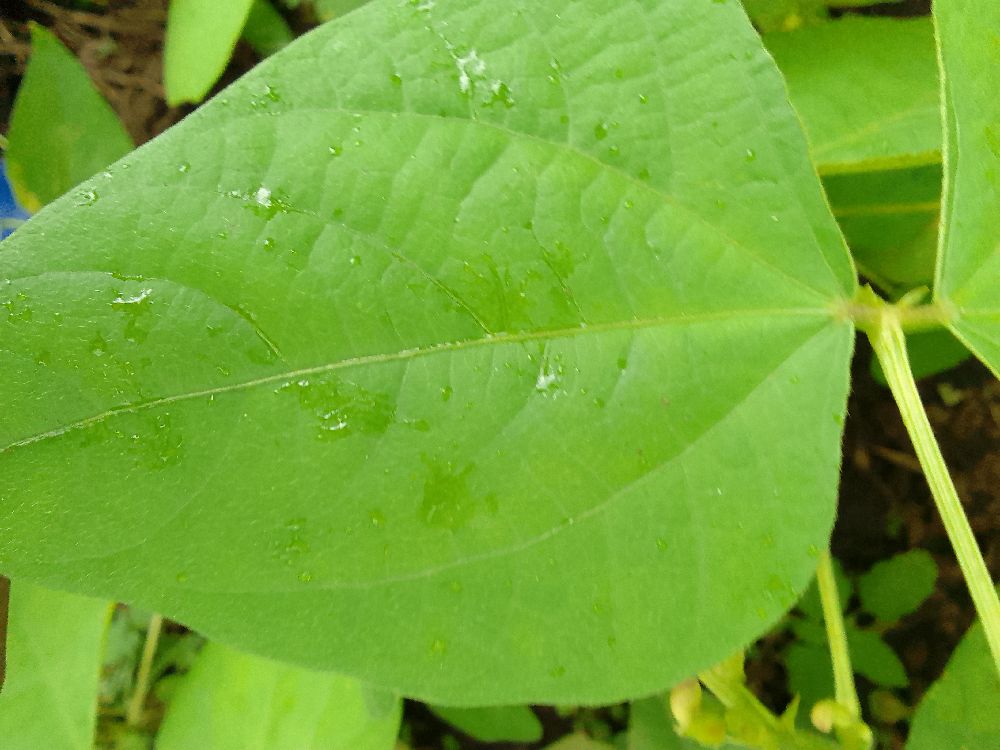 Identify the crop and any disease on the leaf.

common bean, healthy
